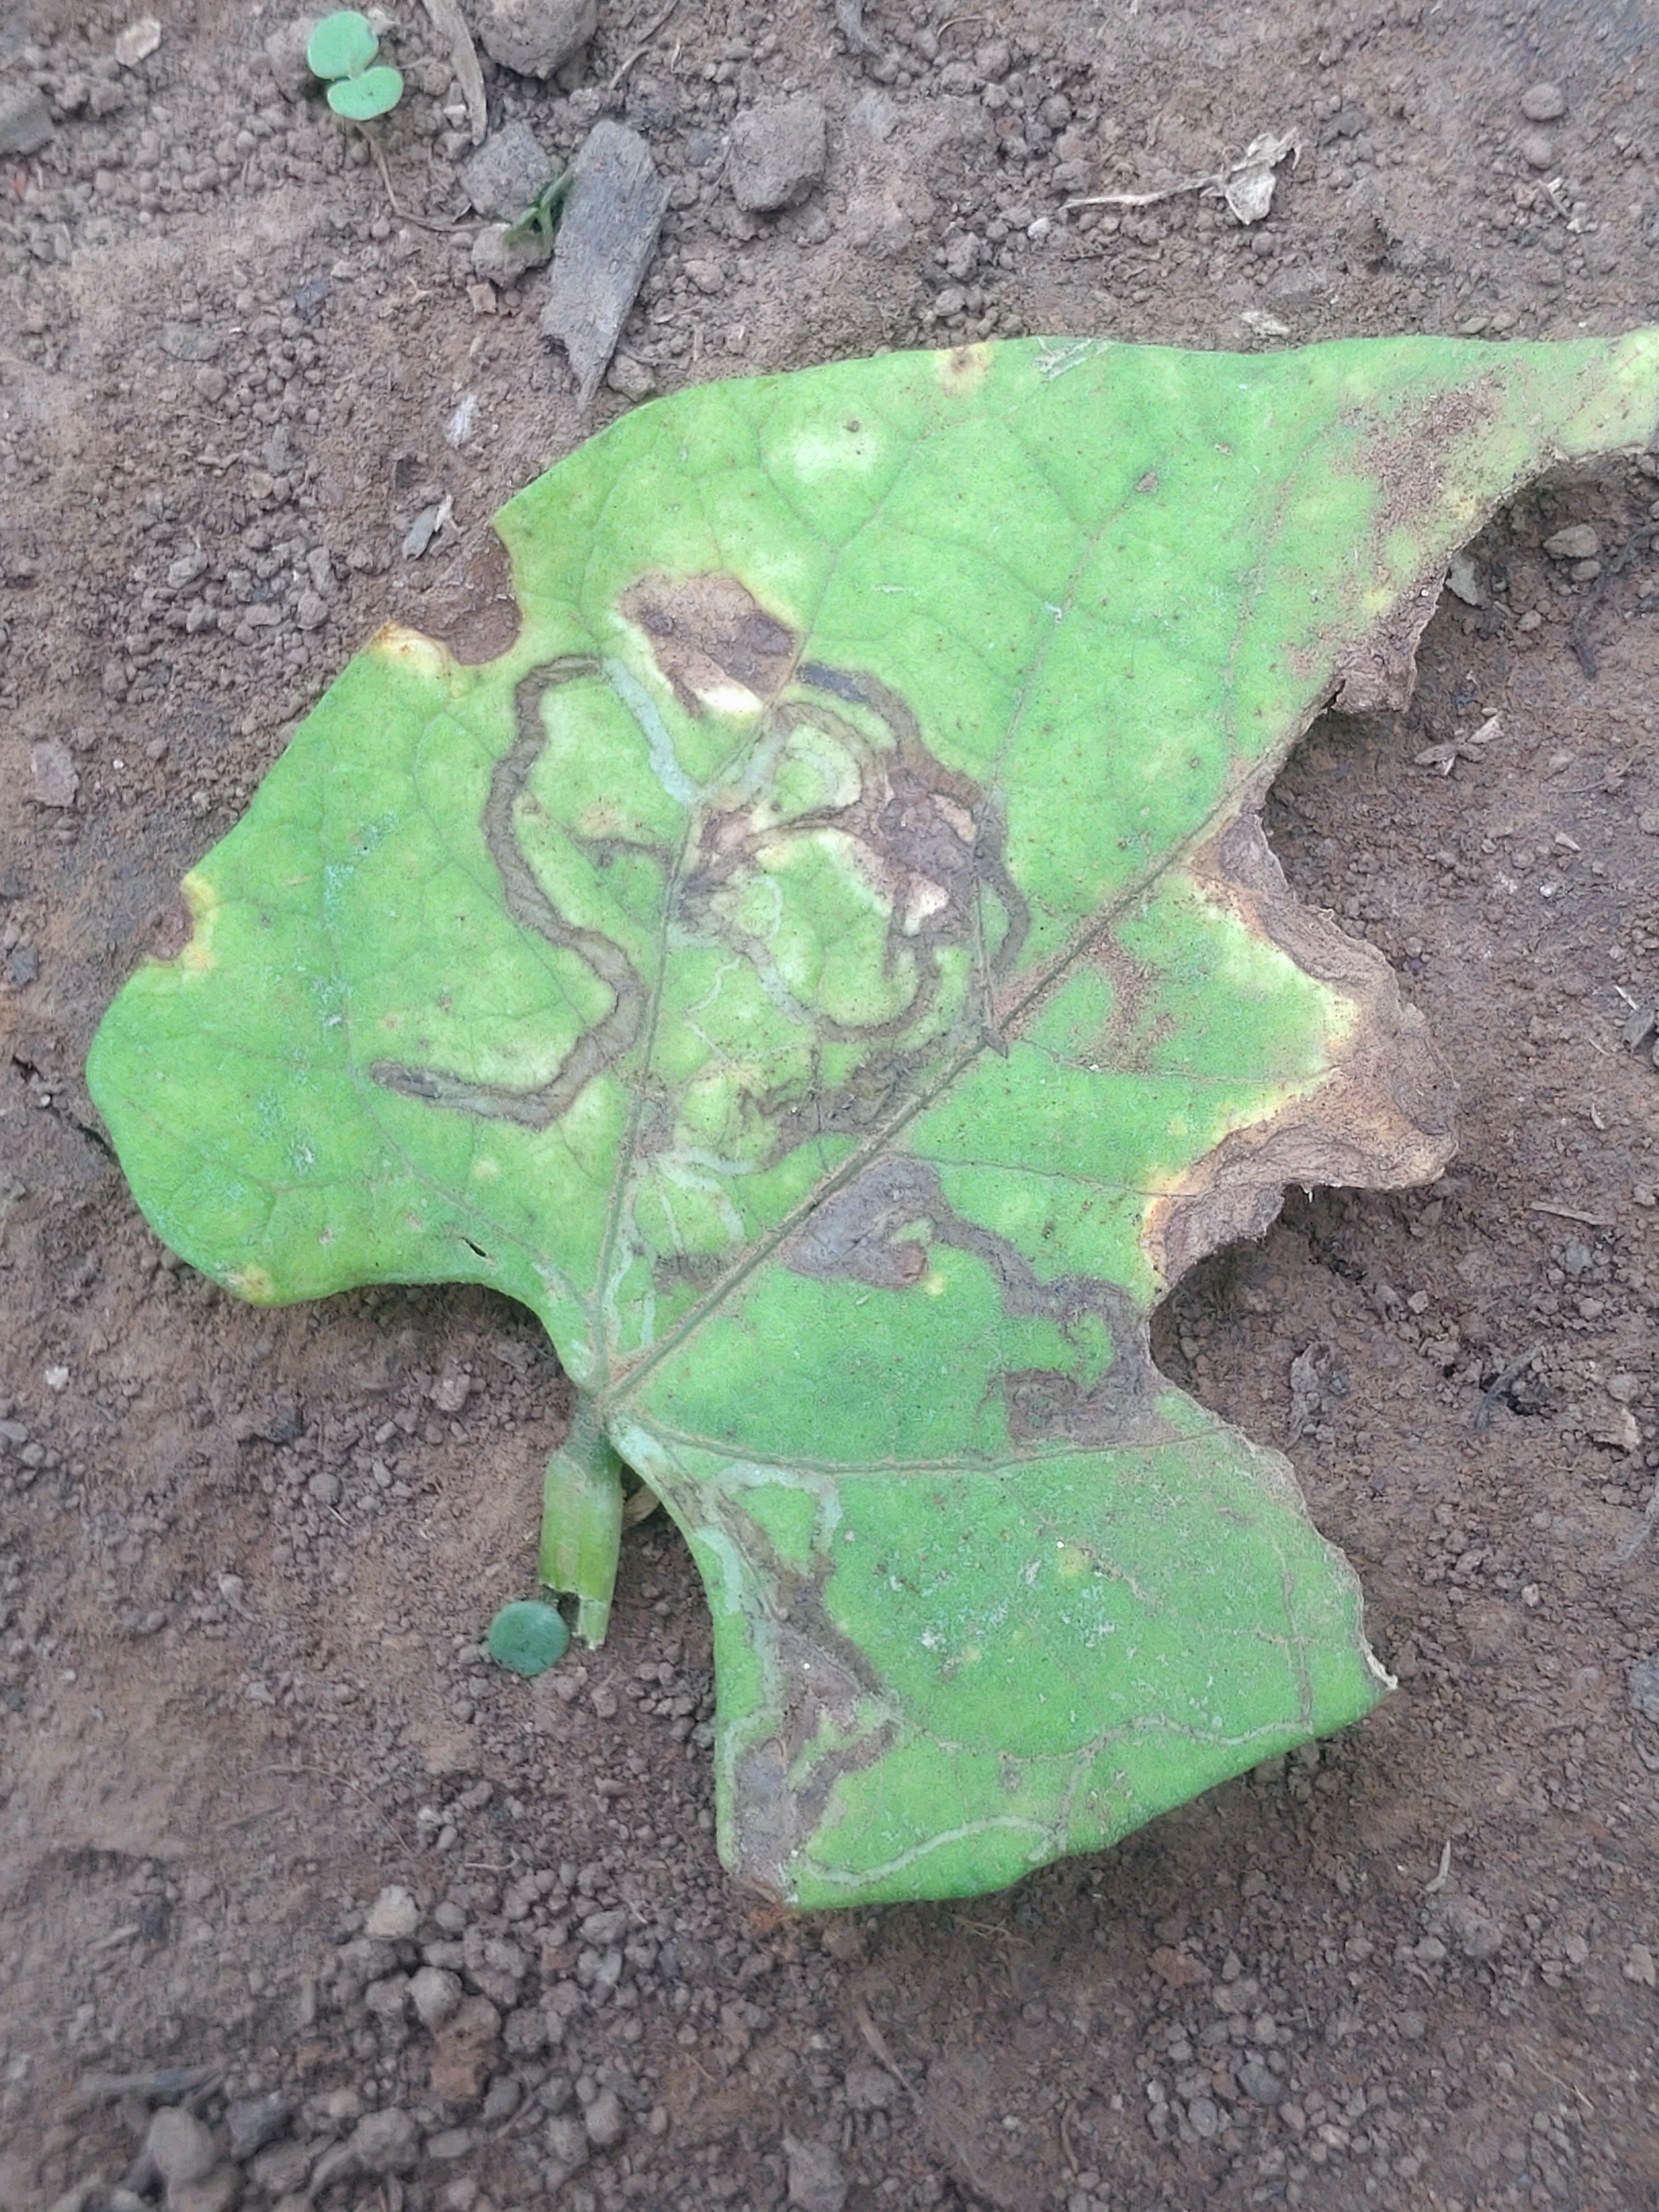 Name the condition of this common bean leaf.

anthracnose
